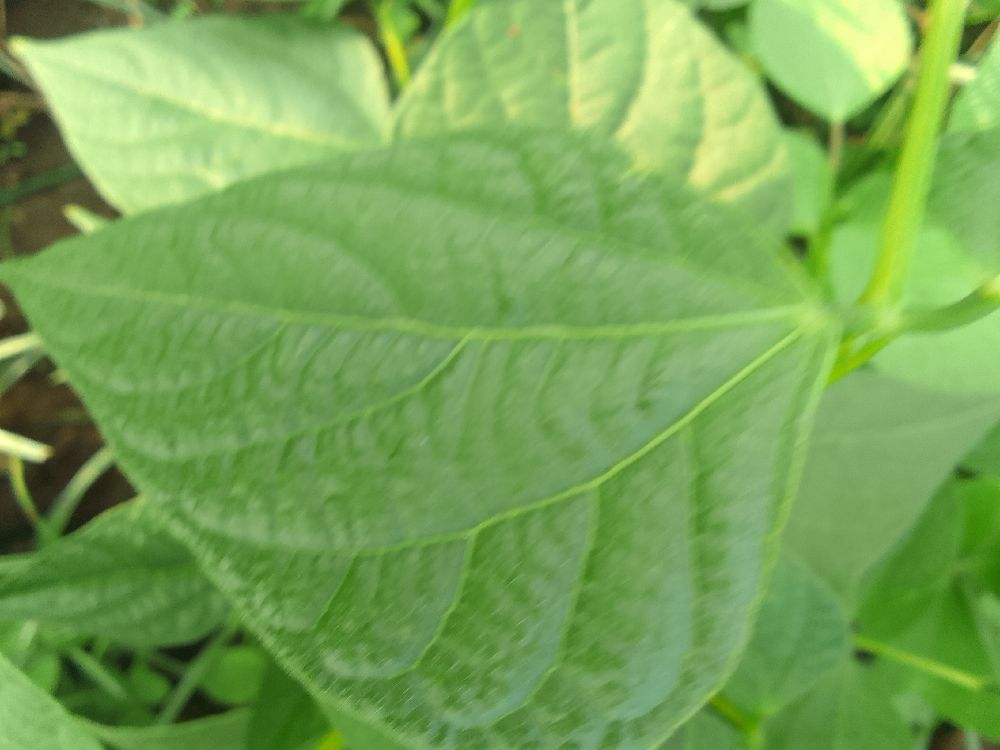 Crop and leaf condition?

common bean, healthy
